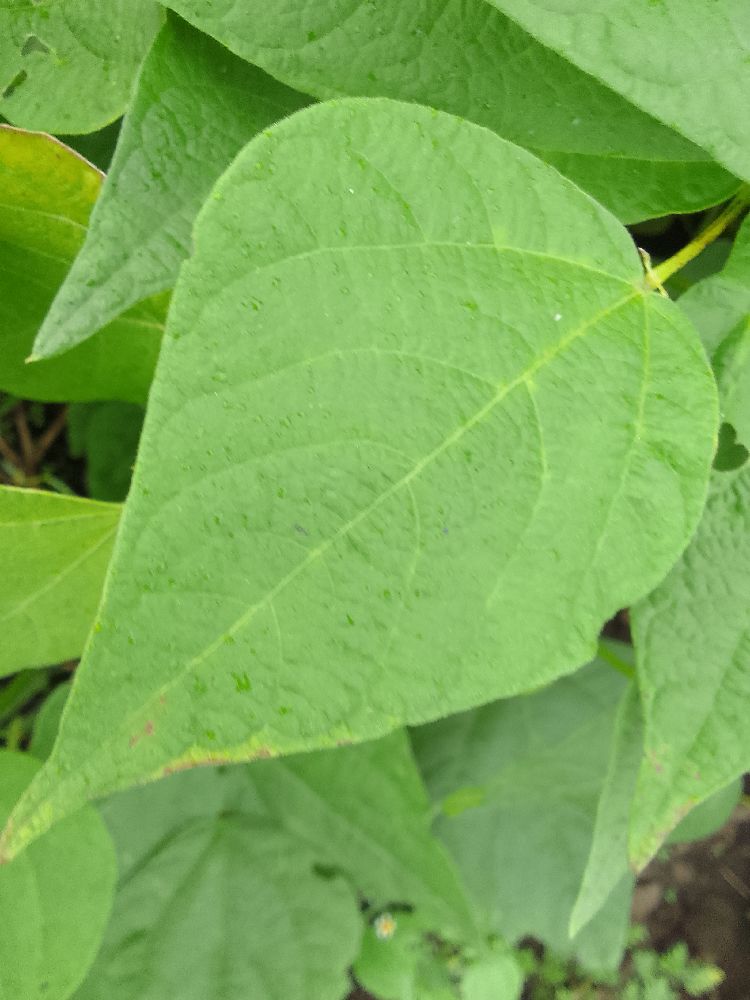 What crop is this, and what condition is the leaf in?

common bean, healthy
